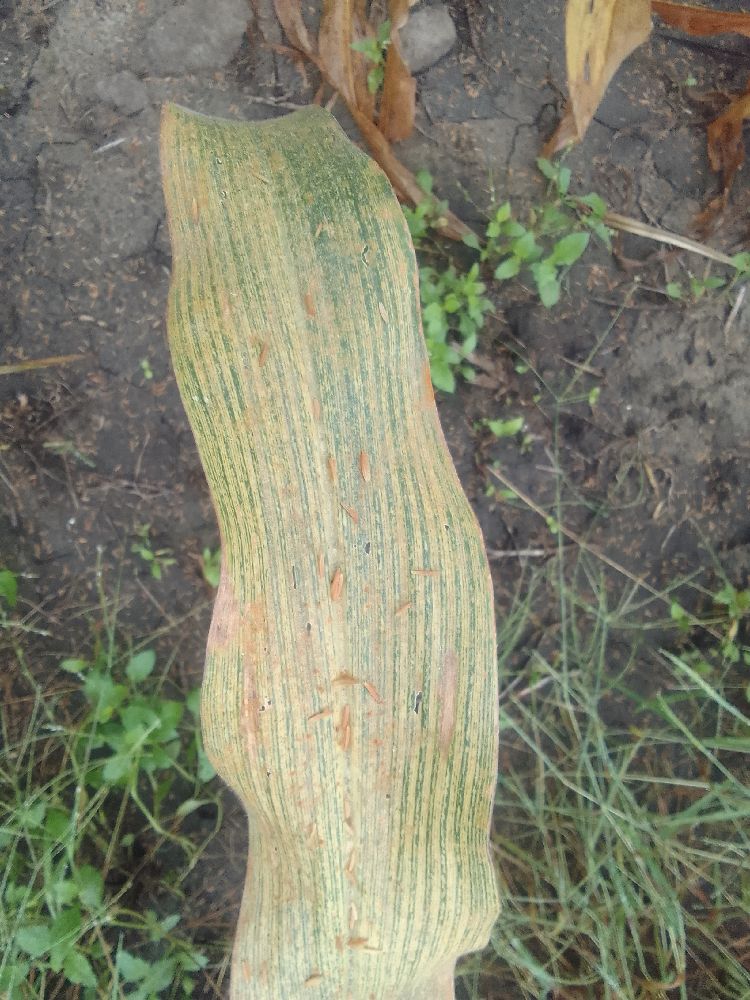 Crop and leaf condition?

maize, maize streak virus
